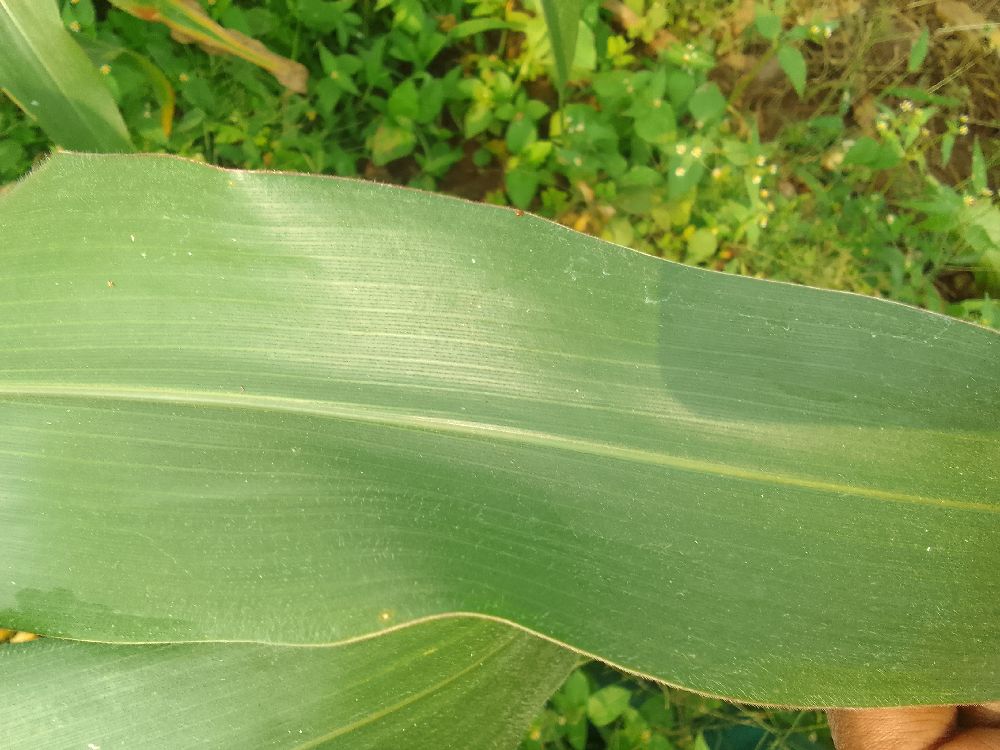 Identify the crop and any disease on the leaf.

maize, healthy
